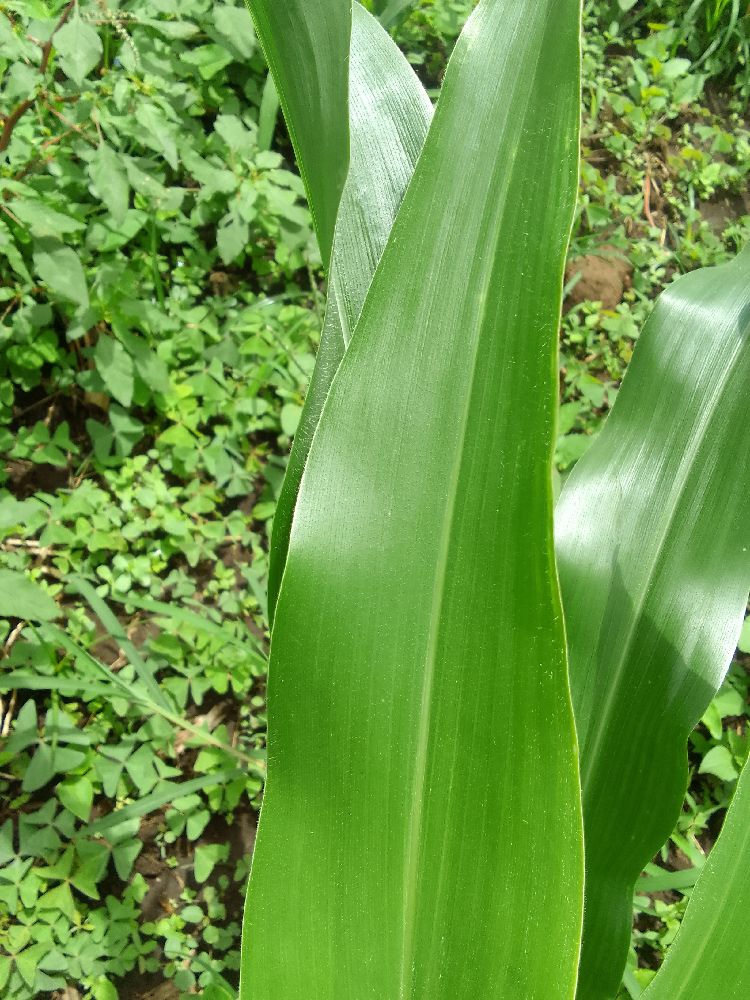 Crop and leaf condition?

maize, healthy
